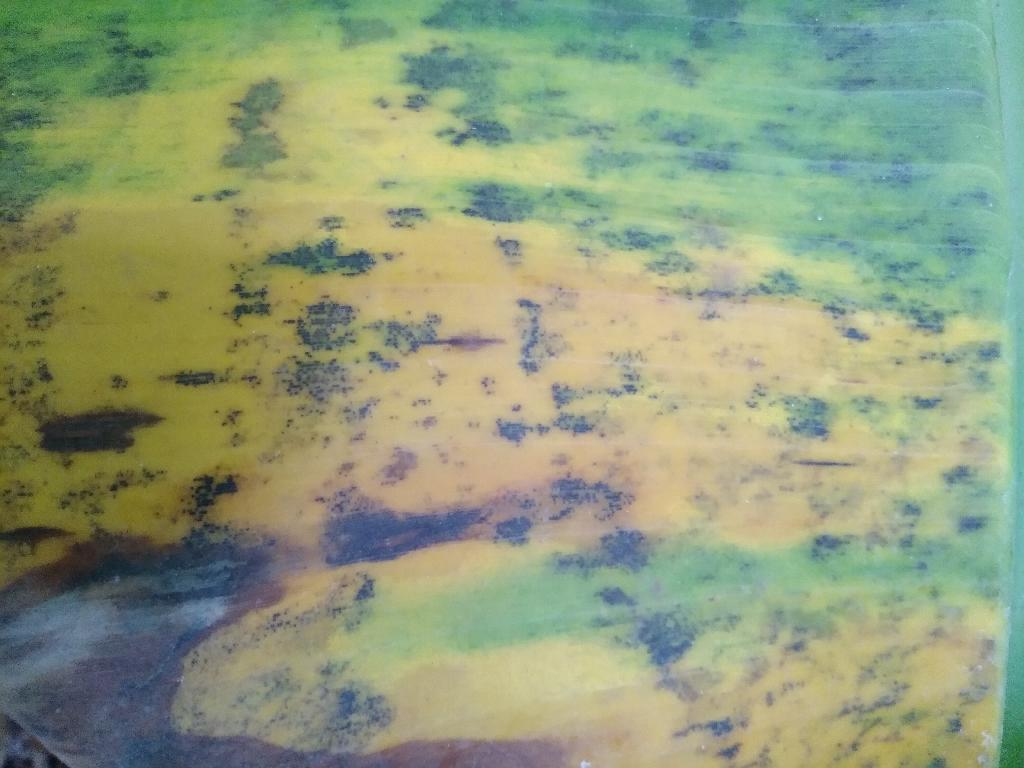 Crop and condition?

banana, black sigatoka
